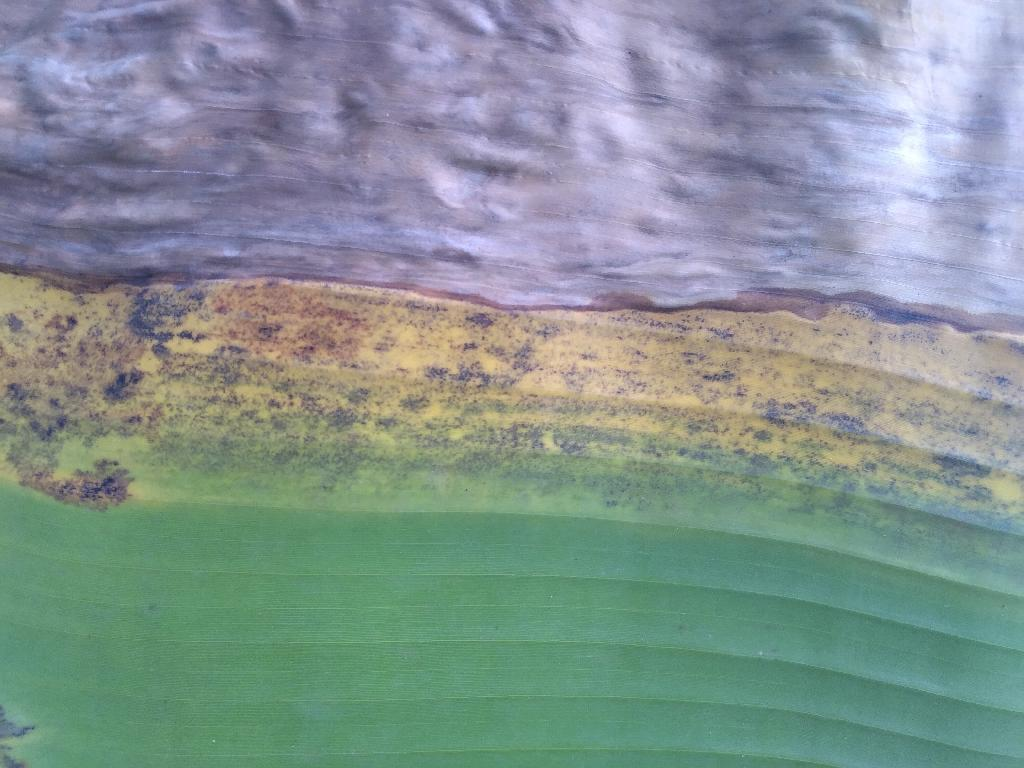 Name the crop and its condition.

banana, black sigatoka
